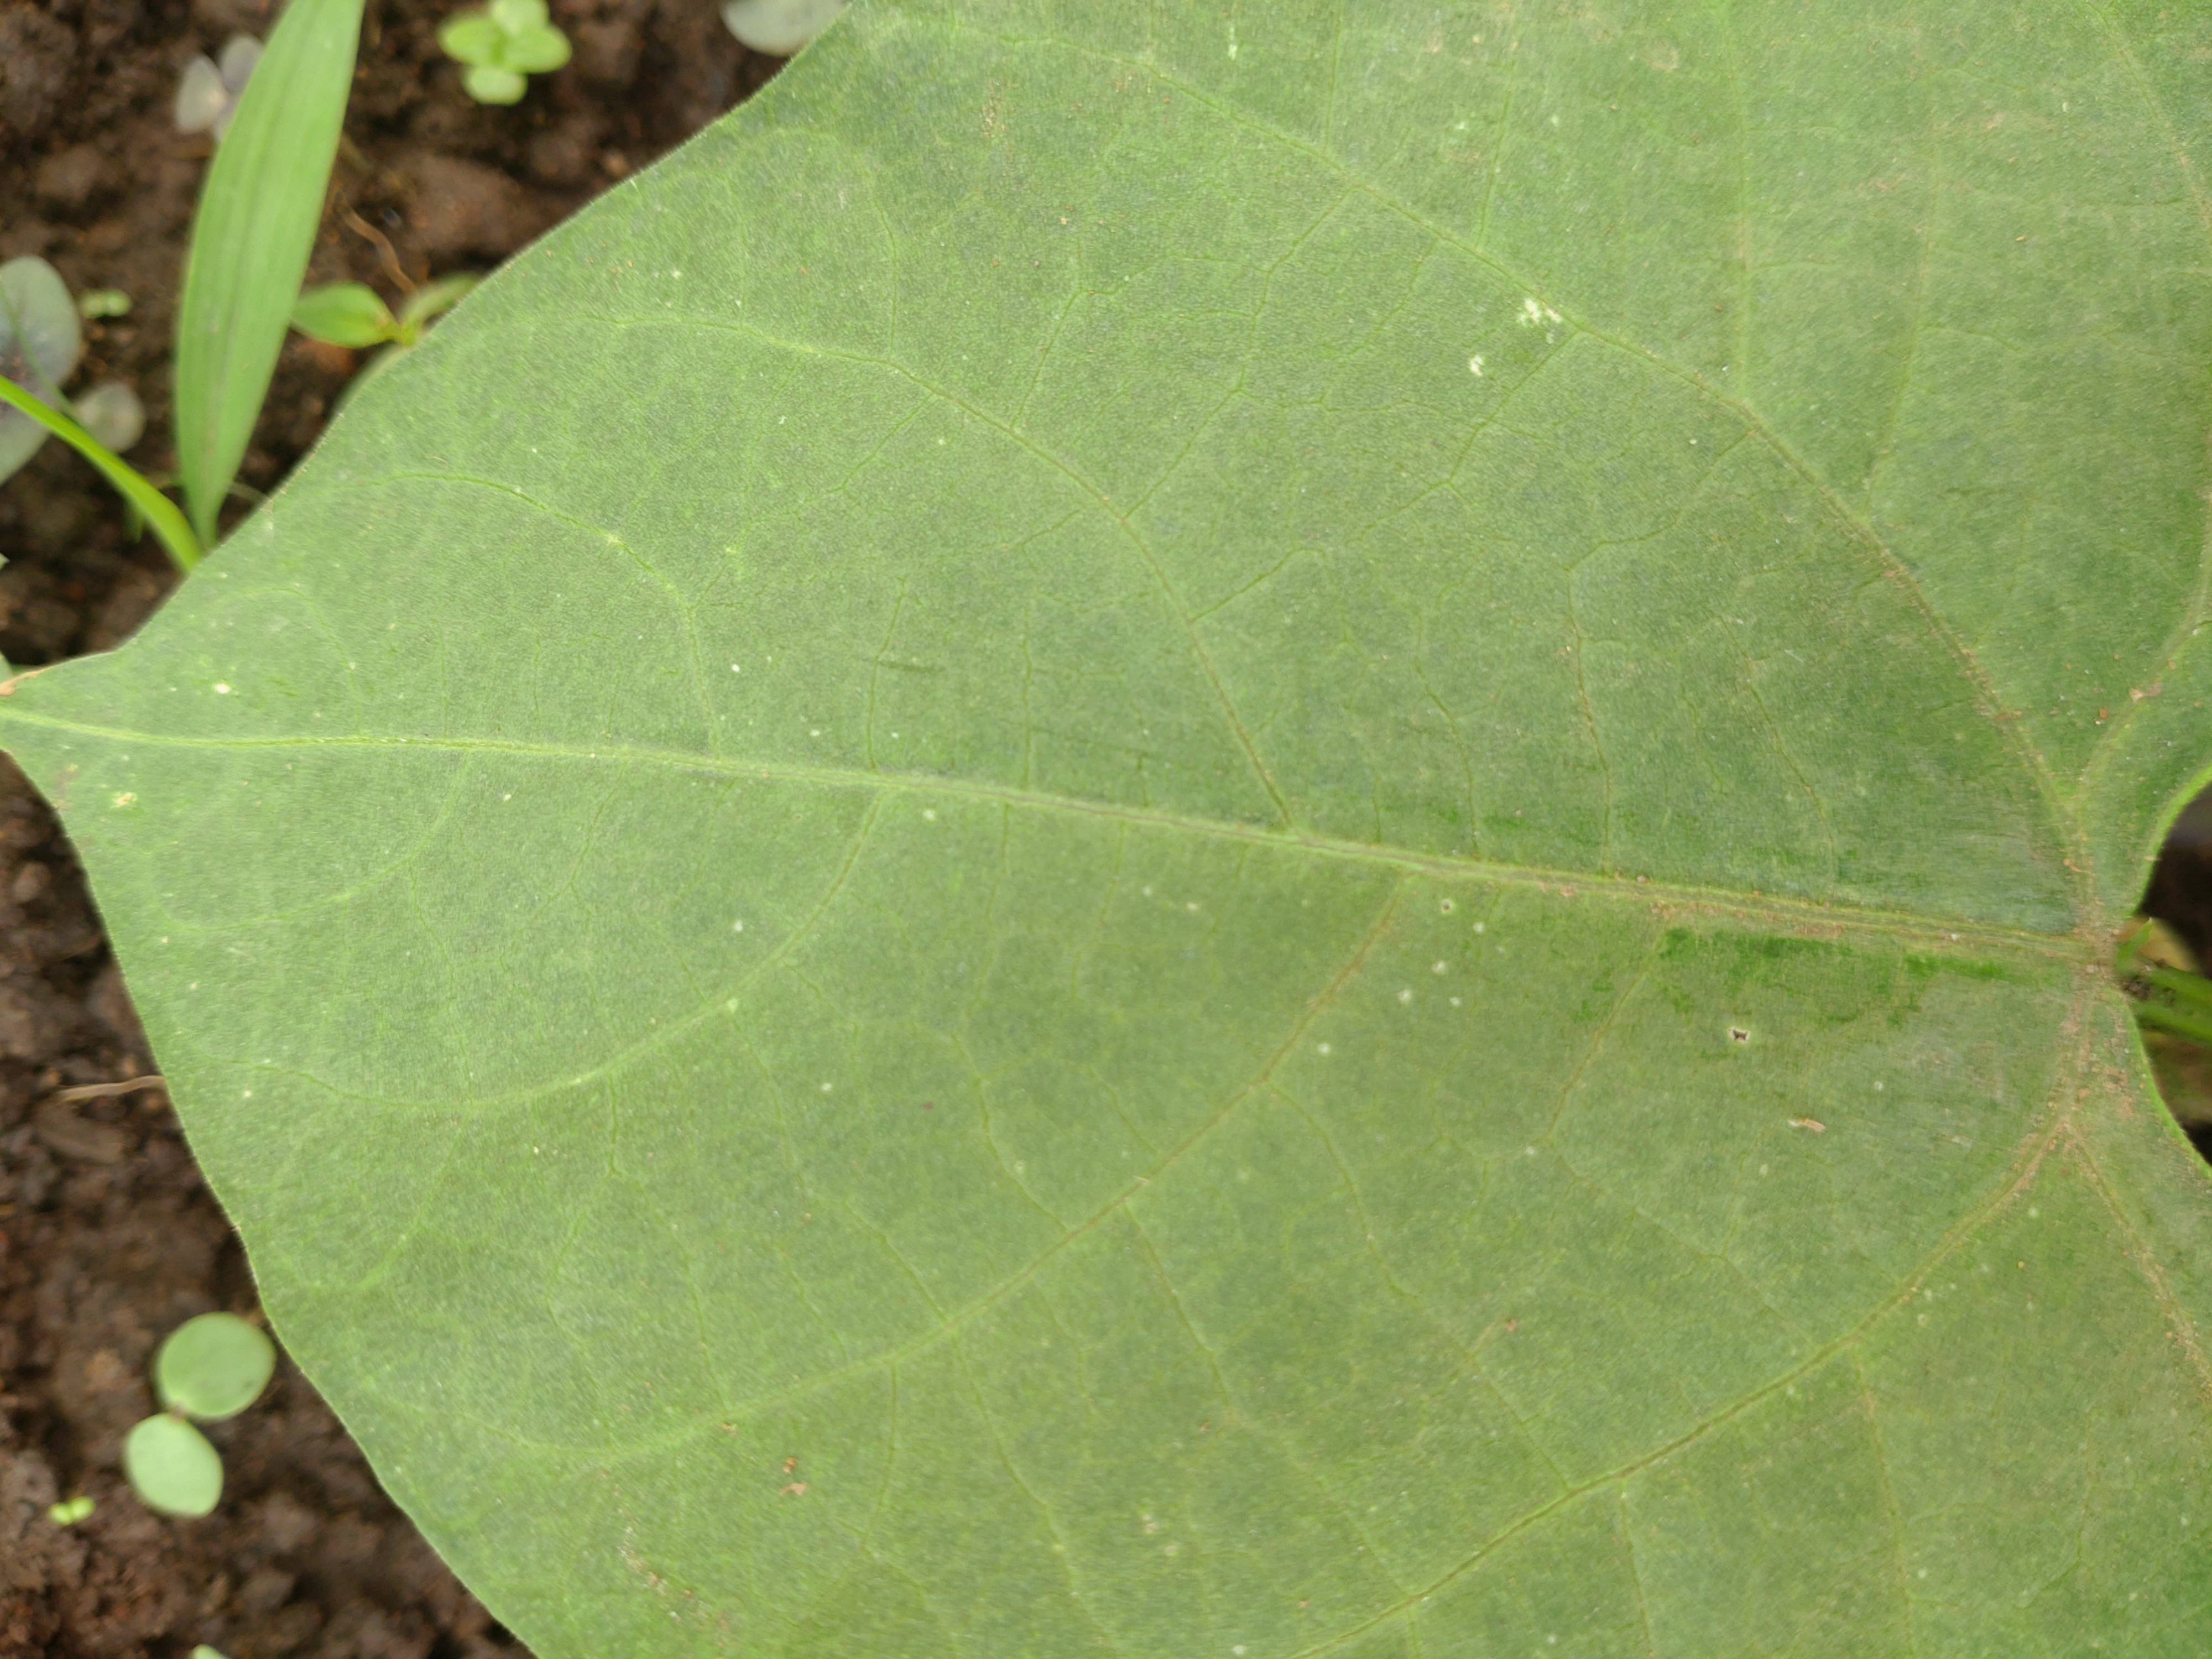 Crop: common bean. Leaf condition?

healthy
